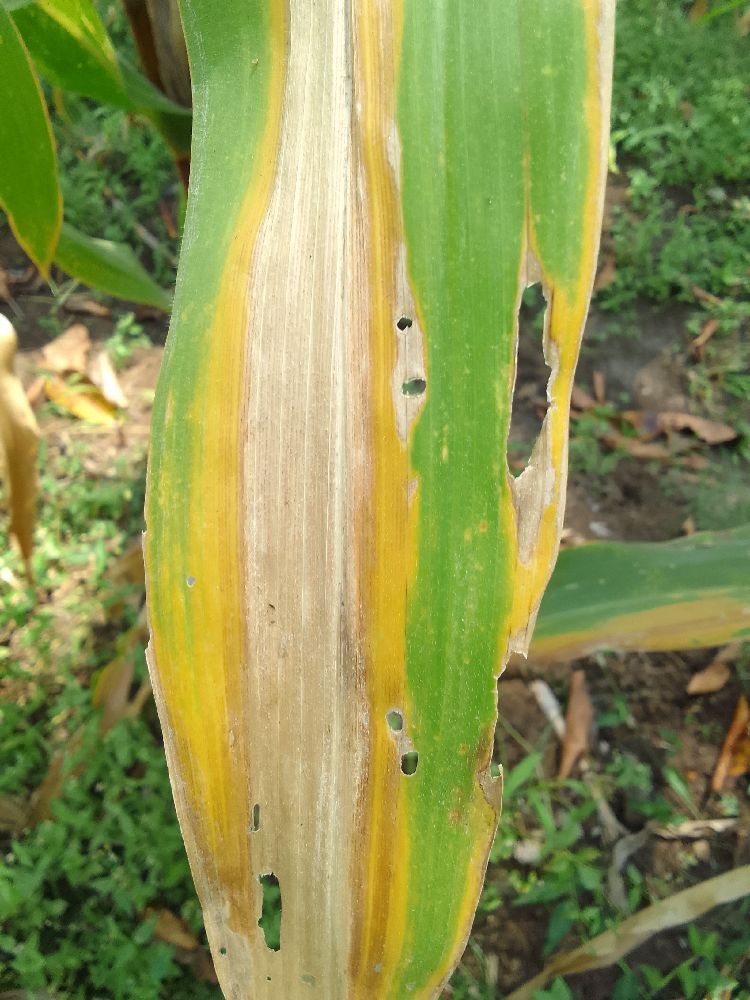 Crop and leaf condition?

maize, maize lethal necrosis
